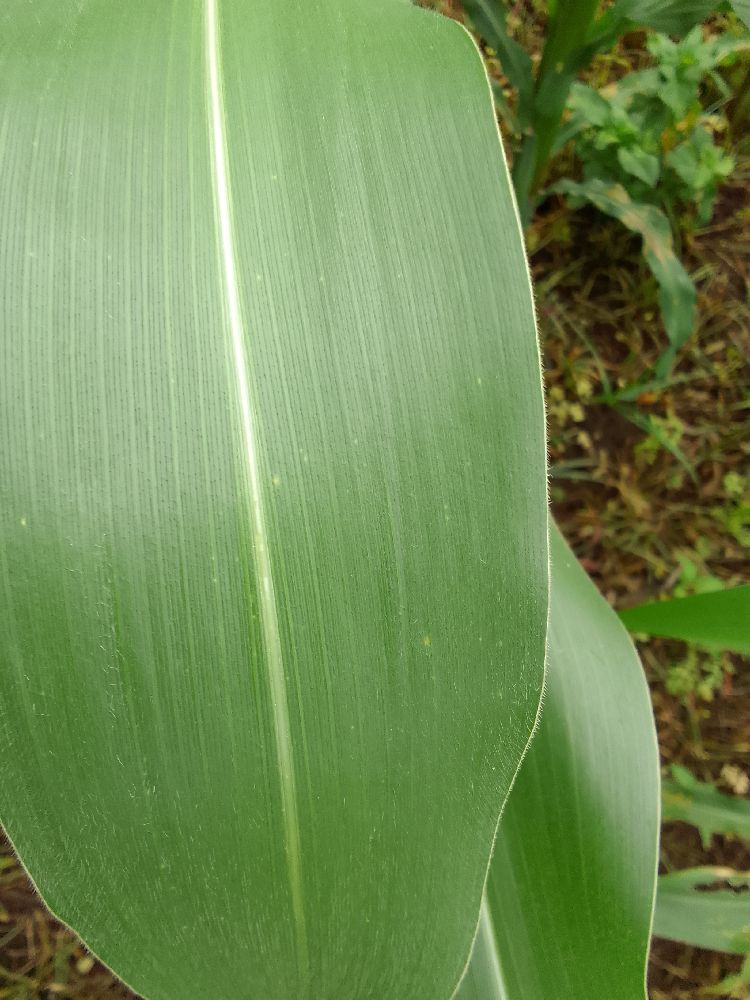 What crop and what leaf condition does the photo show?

maize, healthy
